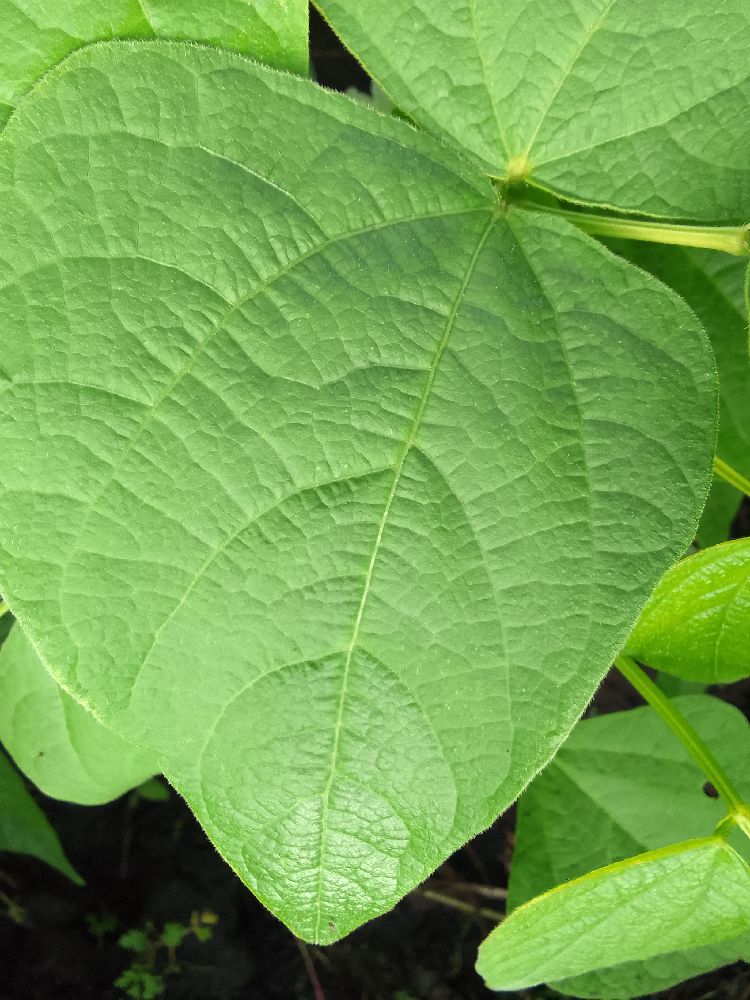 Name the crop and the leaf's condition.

common bean, healthy
